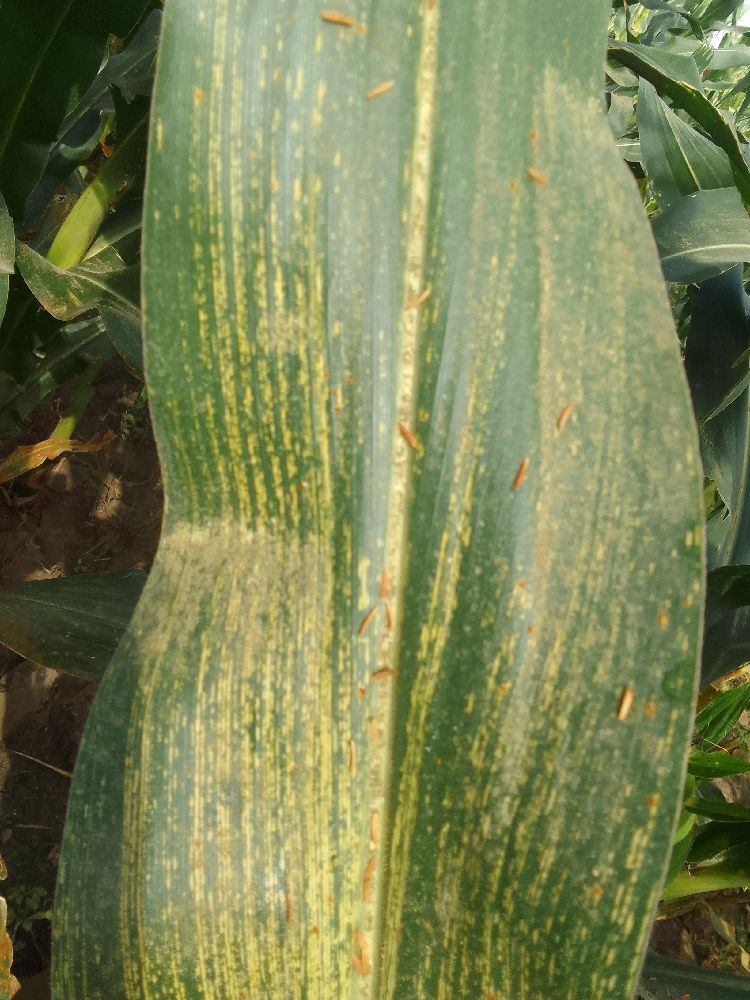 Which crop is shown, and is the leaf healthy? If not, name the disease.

maize, maize streak virus
